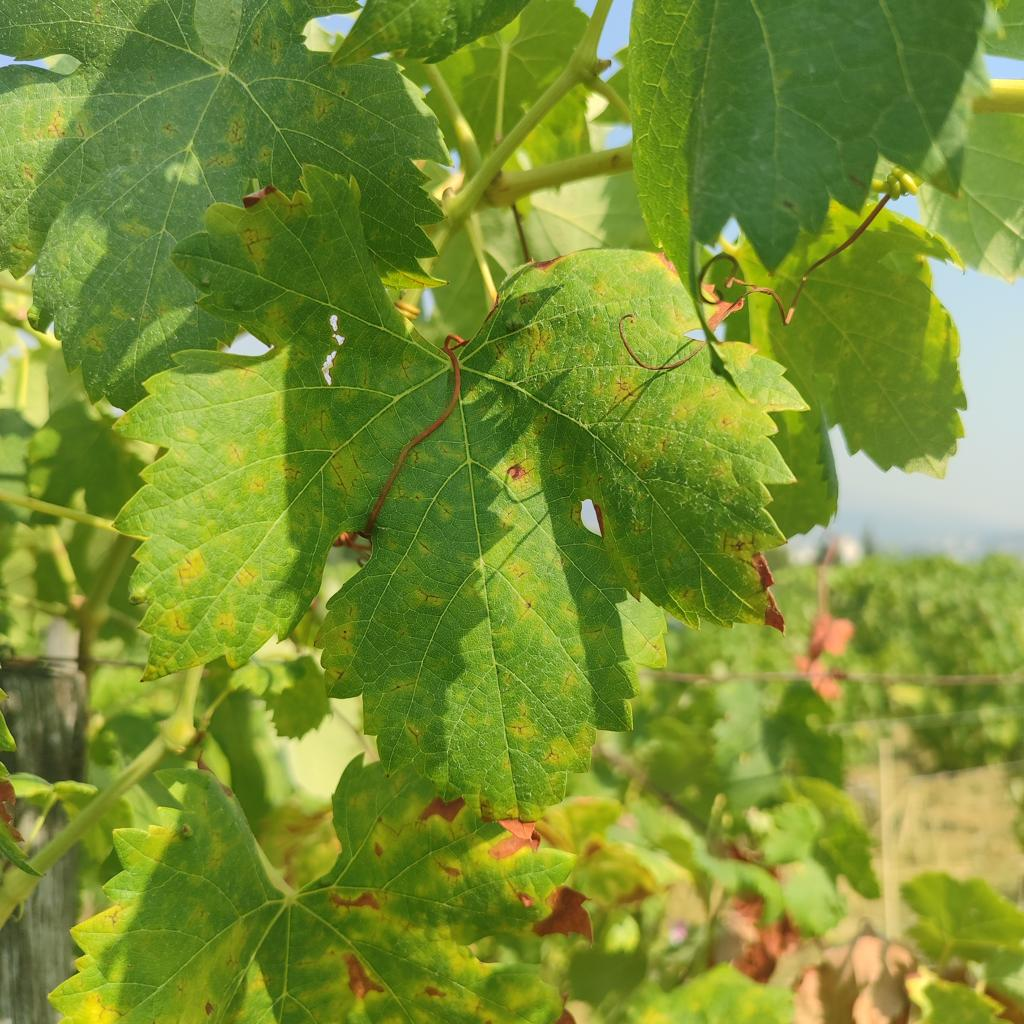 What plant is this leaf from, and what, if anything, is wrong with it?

grapevine, esca complex
